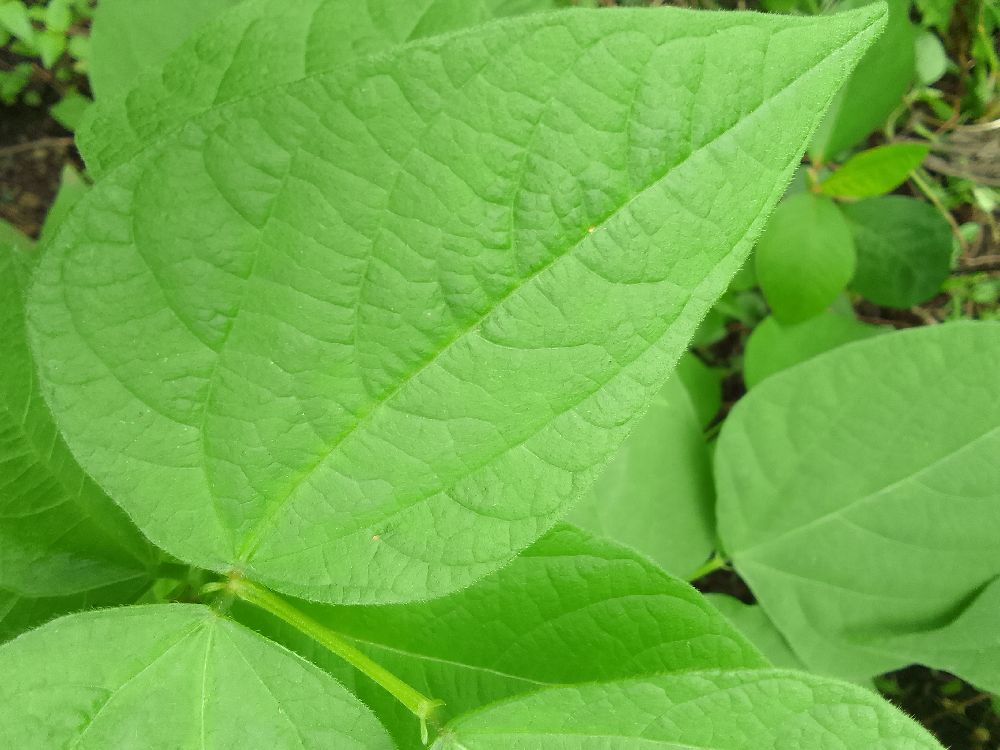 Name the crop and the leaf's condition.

common bean, healthy
